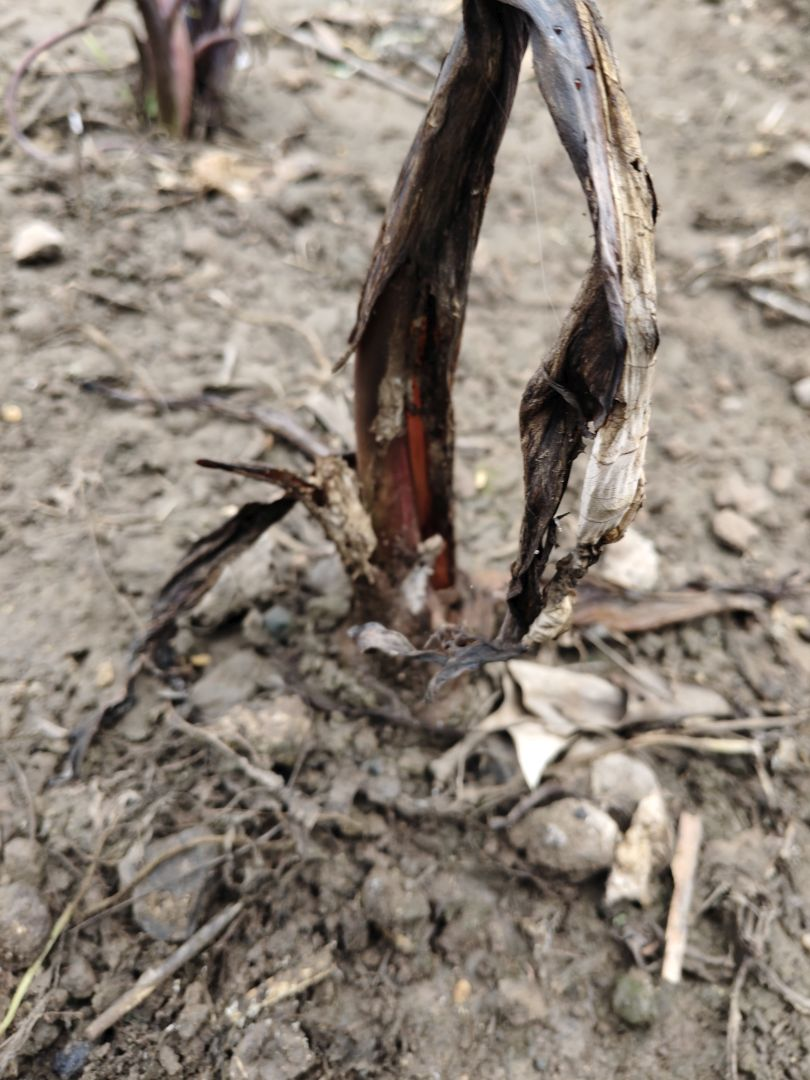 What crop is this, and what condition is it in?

taro, root rot
